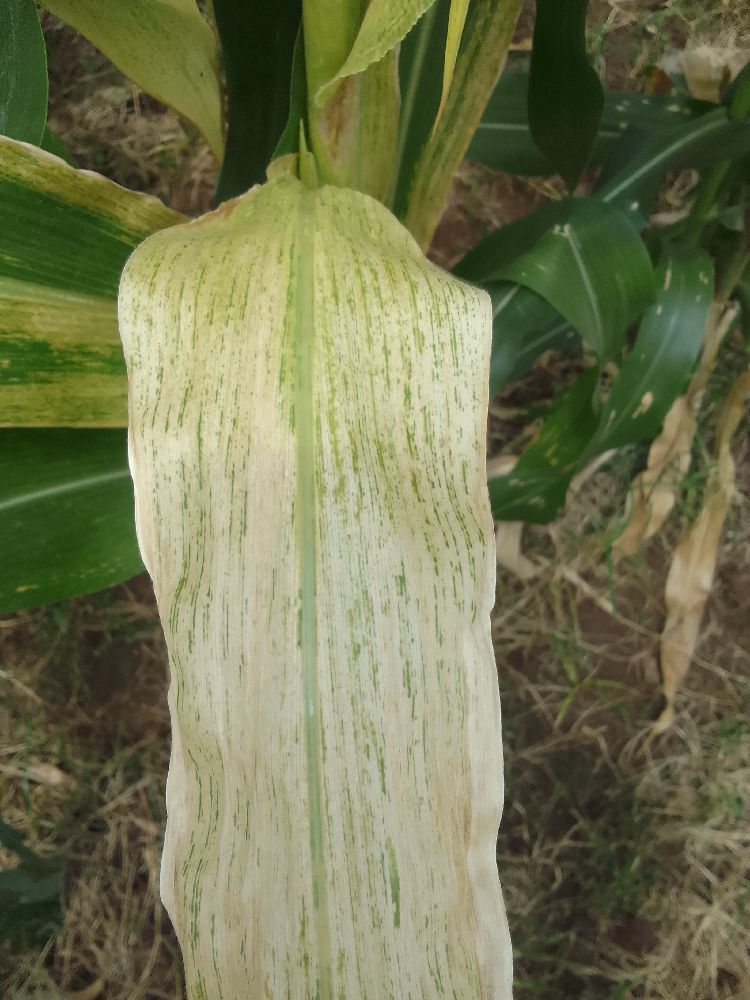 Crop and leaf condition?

maize, maize lethal necrosis
